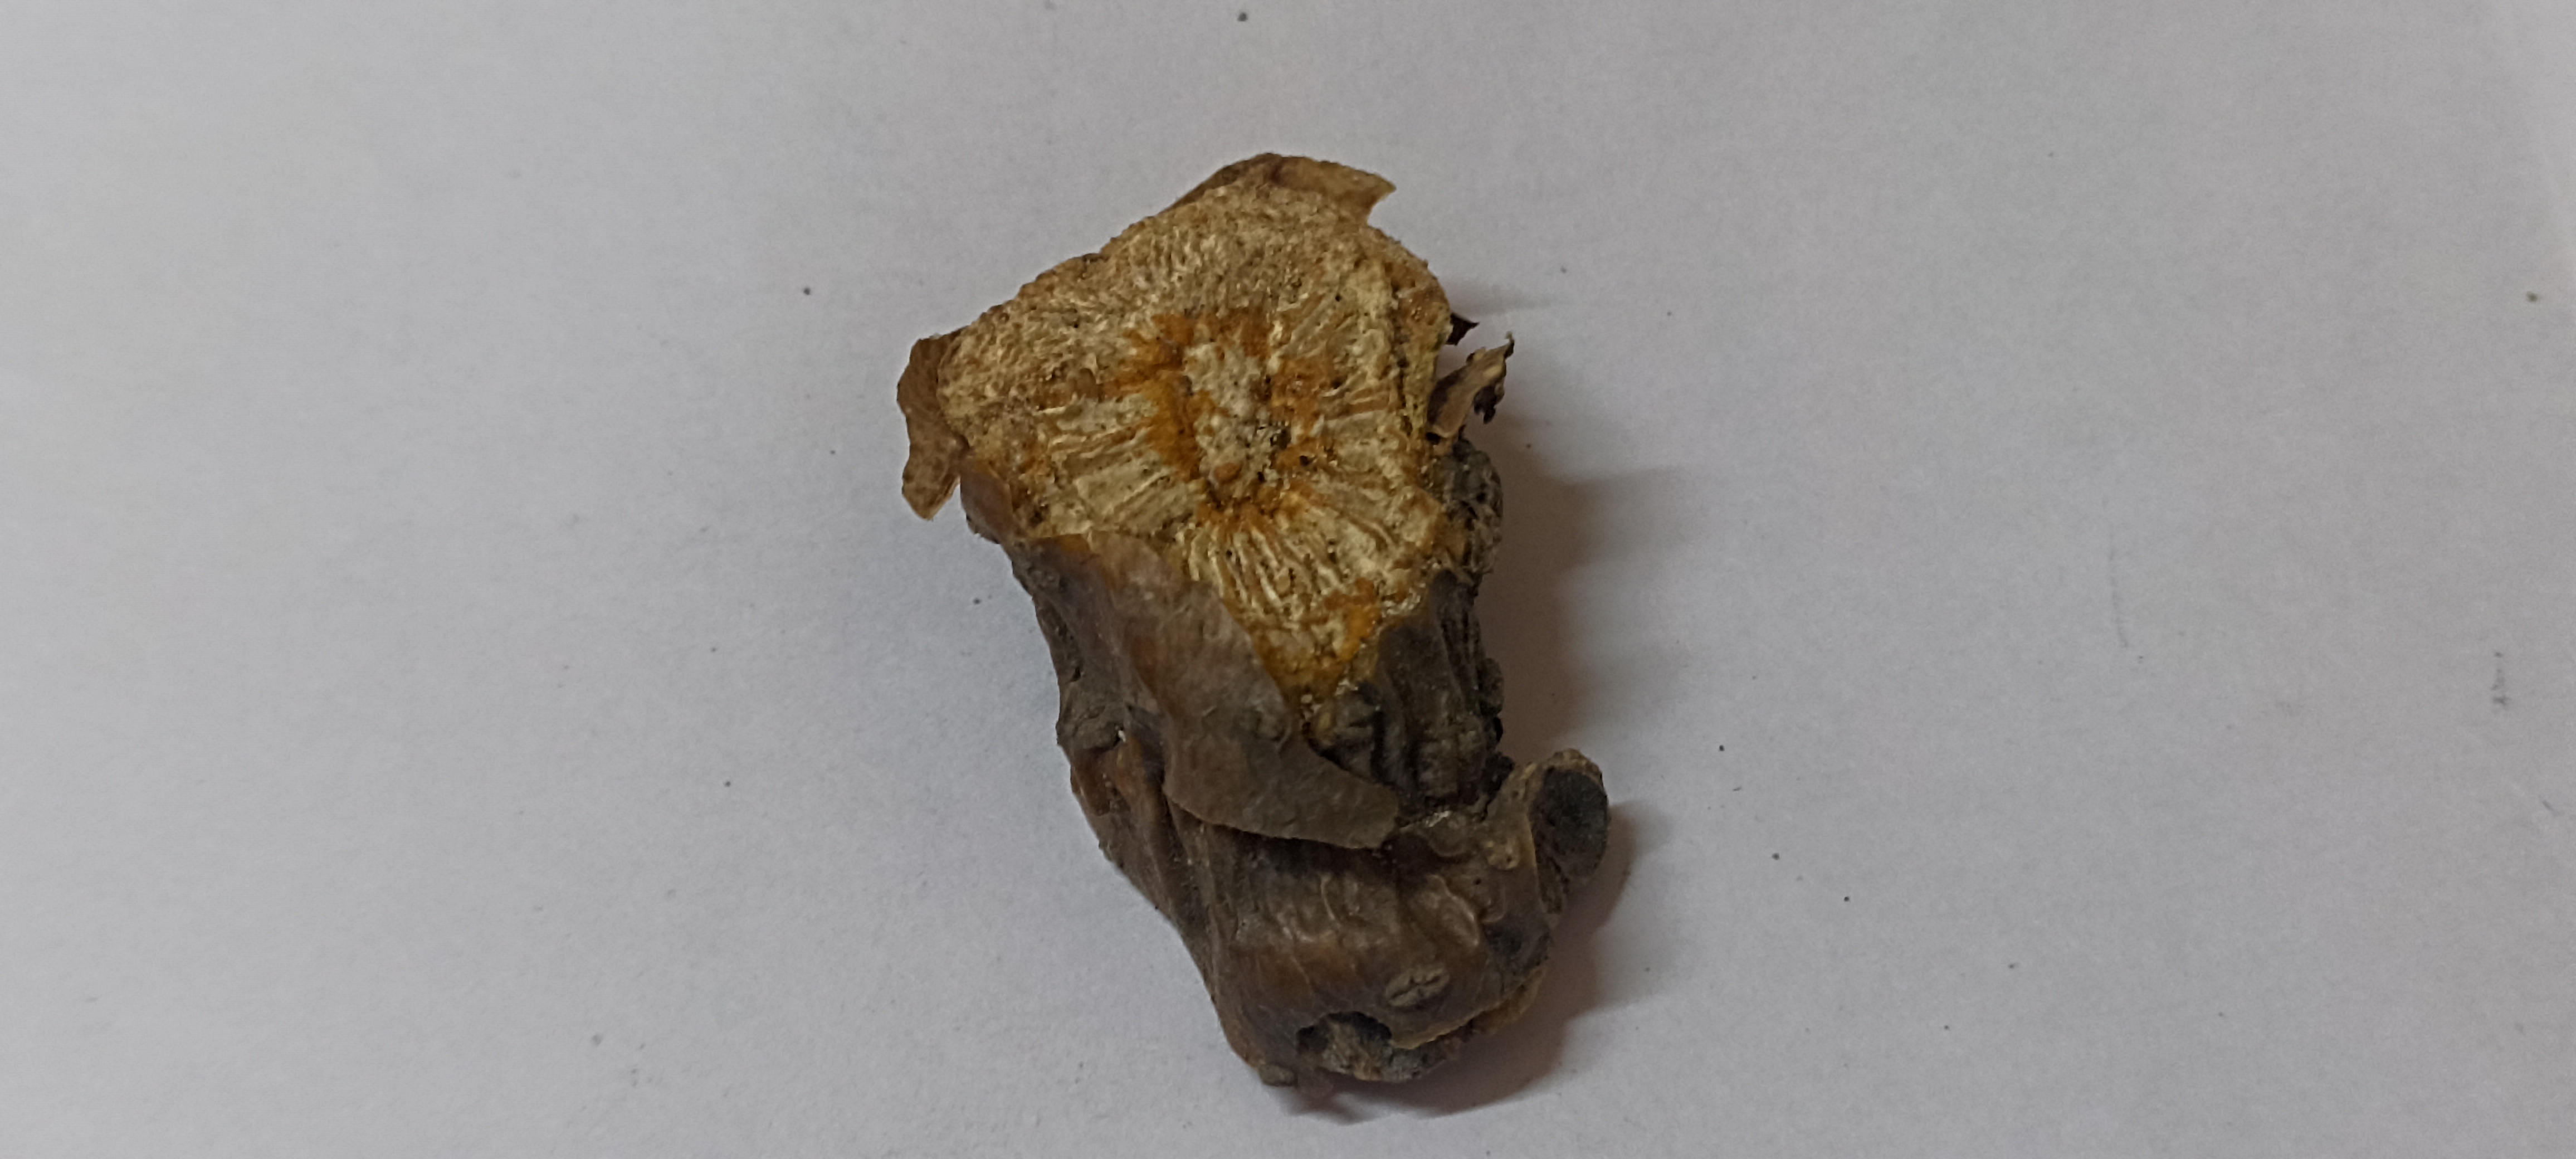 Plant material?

gulvel
